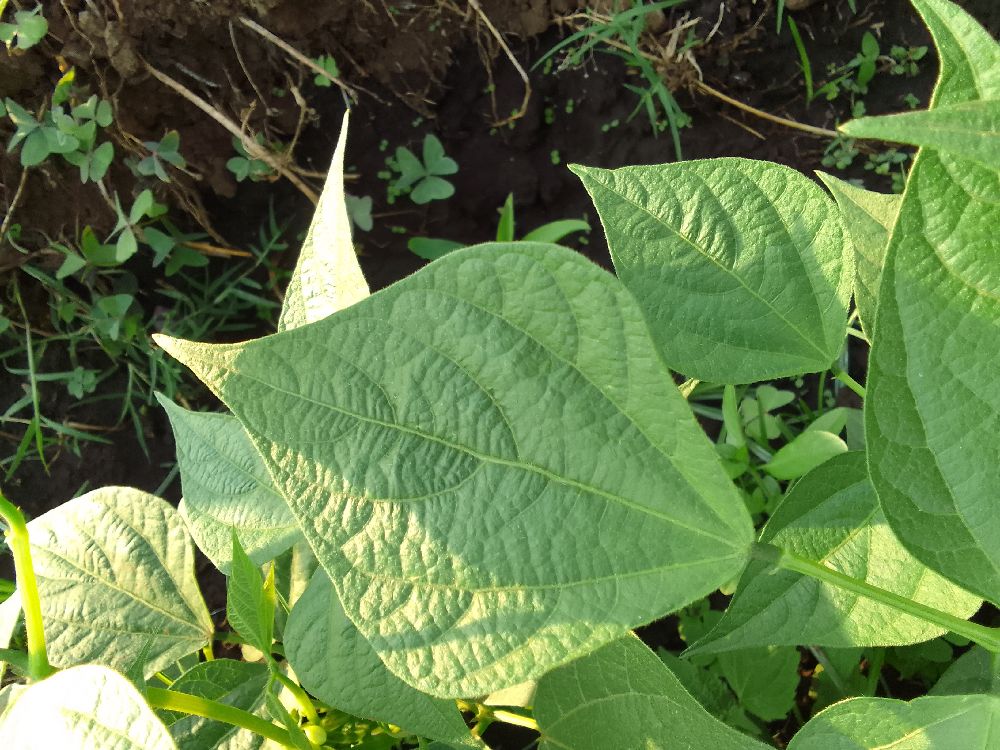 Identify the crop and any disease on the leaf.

common bean, healthy
